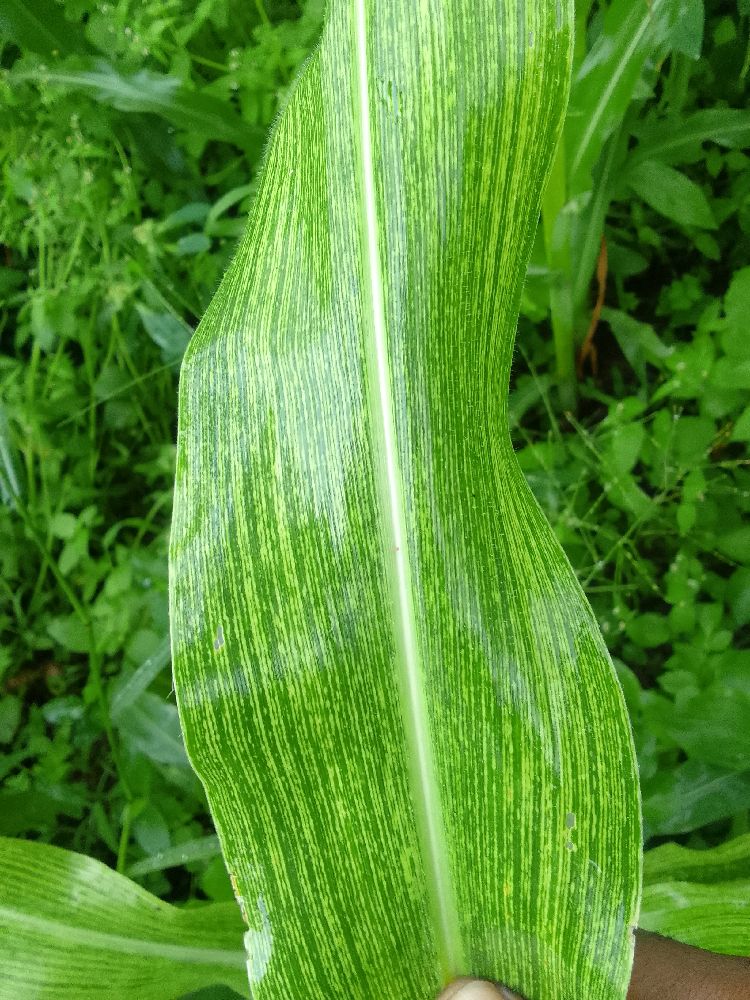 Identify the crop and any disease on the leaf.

maize, healthy
